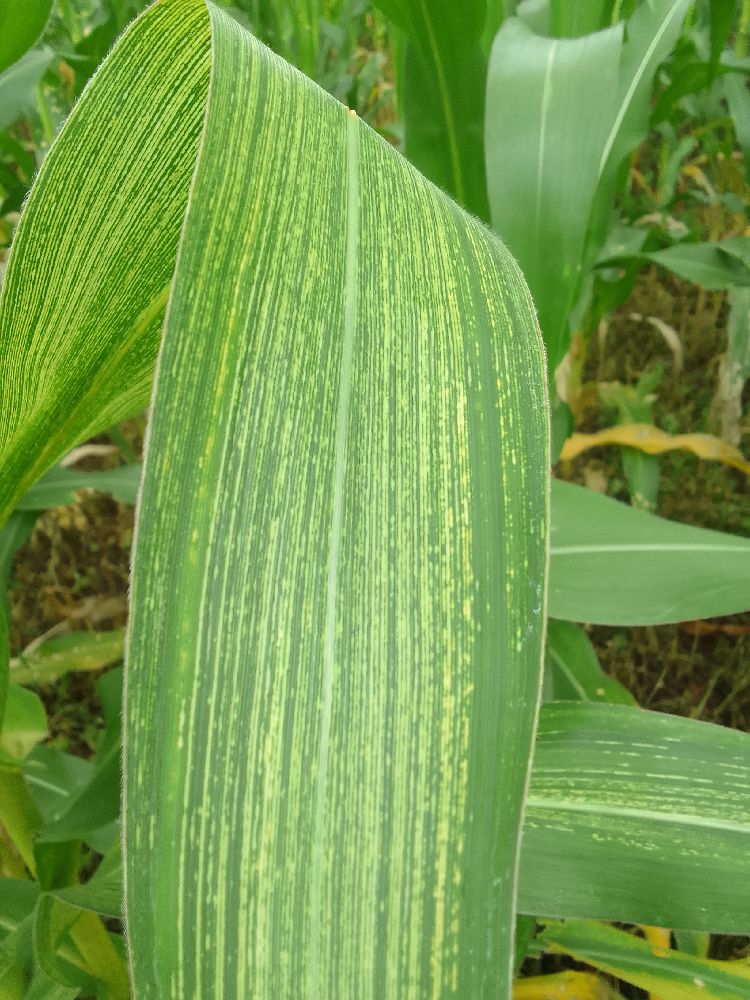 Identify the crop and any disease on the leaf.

maize, maize streak virus
